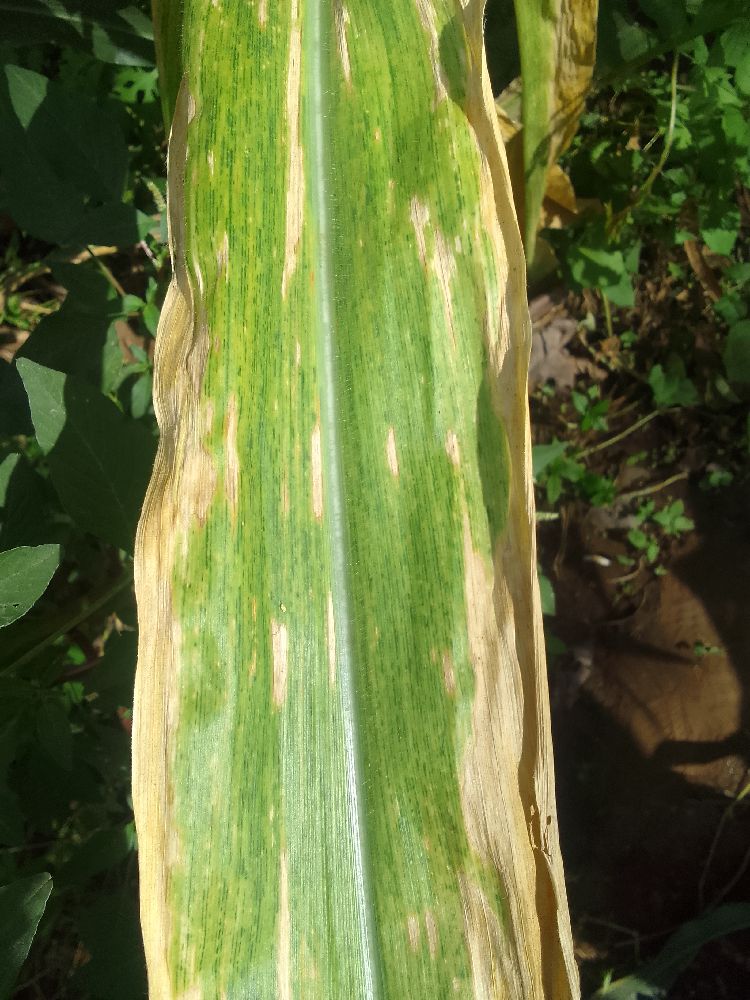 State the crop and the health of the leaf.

maize, maize lethal necrosis
